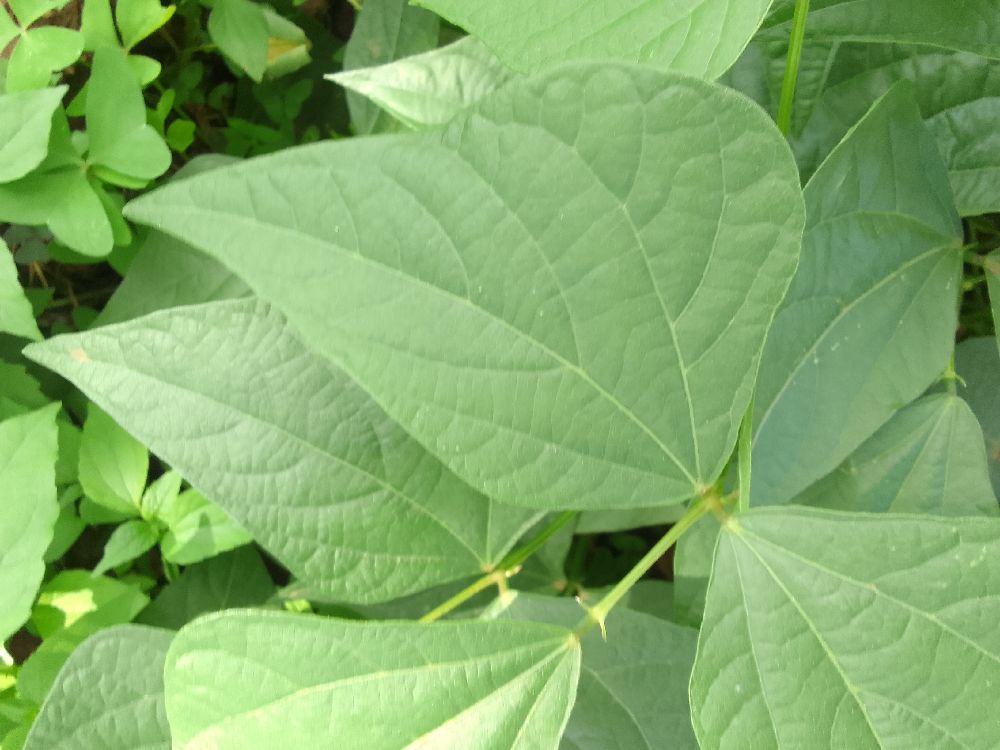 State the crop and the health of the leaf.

common bean, healthy
